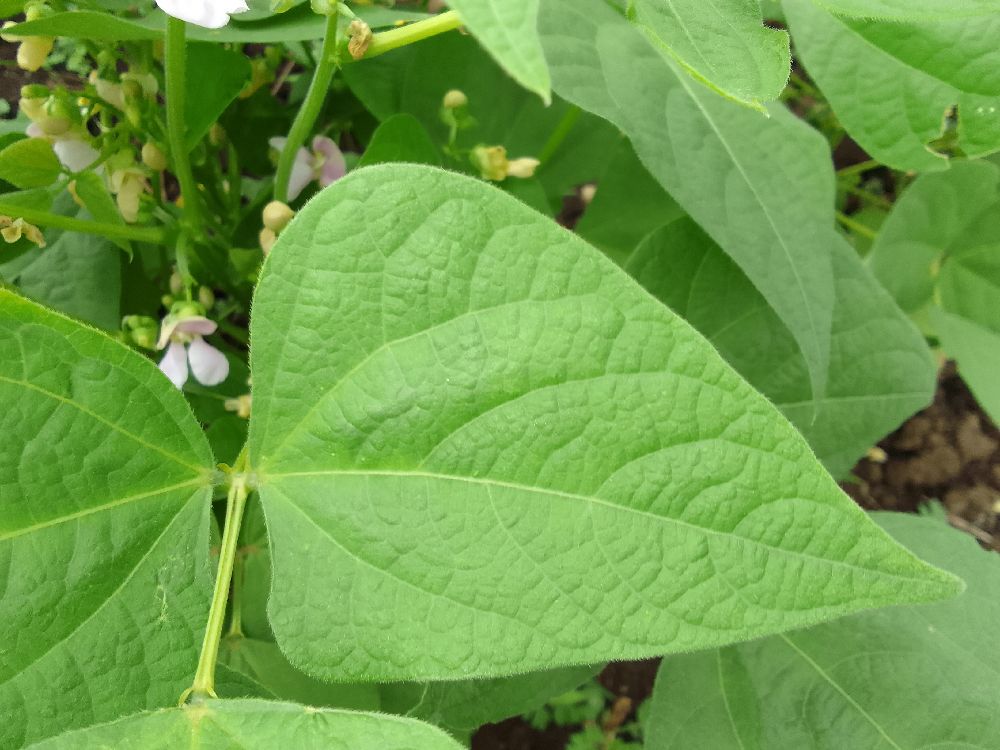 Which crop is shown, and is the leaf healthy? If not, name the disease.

common bean, healthy
